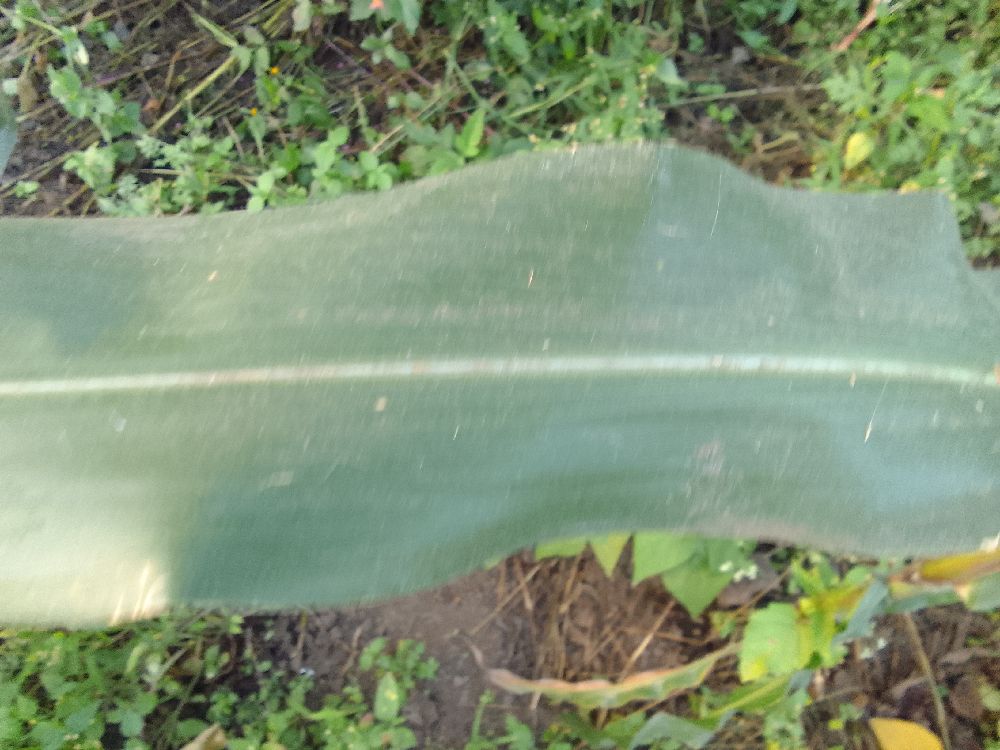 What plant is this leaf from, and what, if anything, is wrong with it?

maize, healthy
